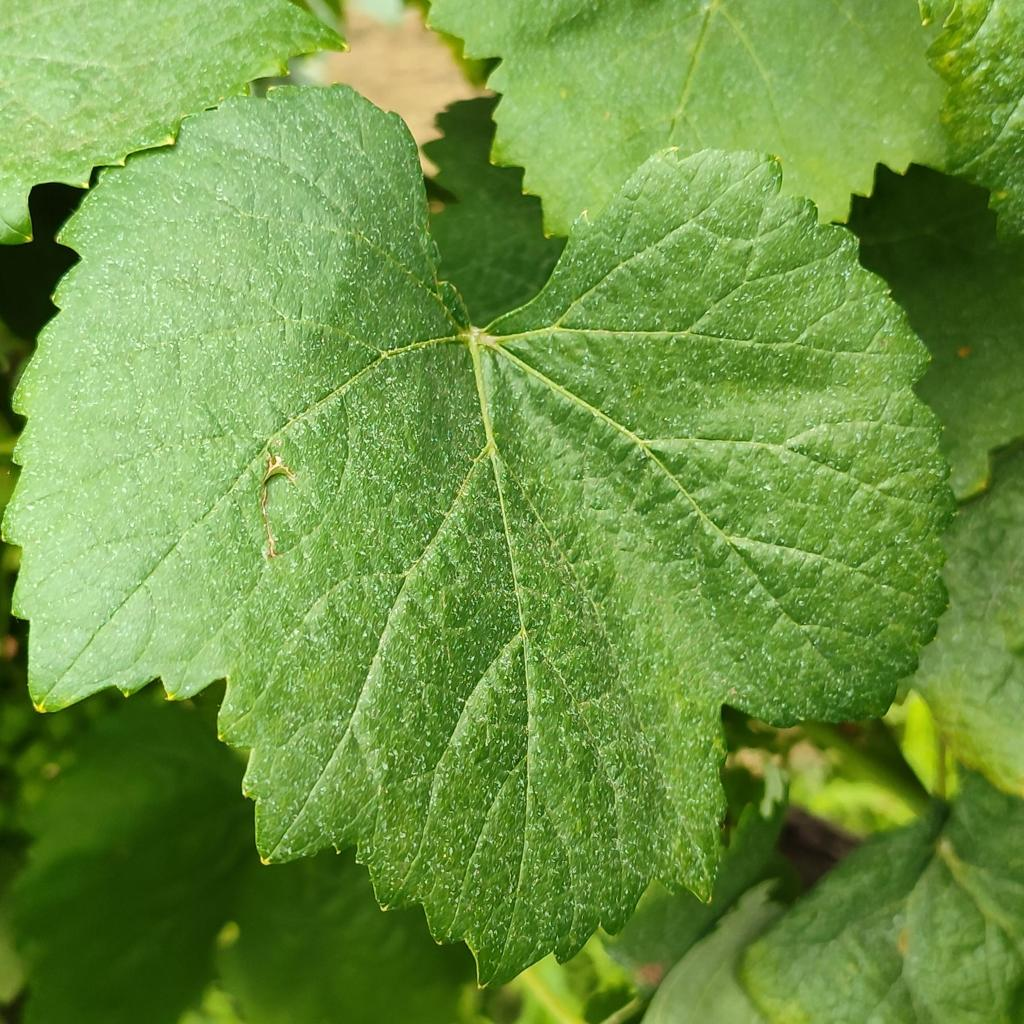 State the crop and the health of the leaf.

grapevine, healthy
